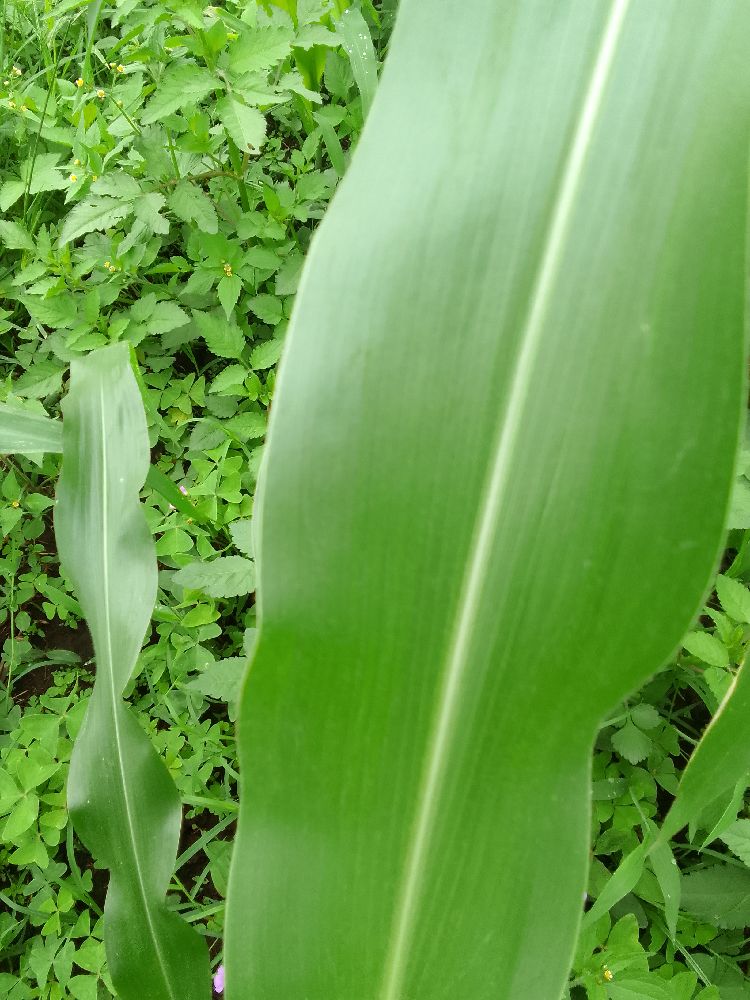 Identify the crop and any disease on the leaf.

maize, healthy
